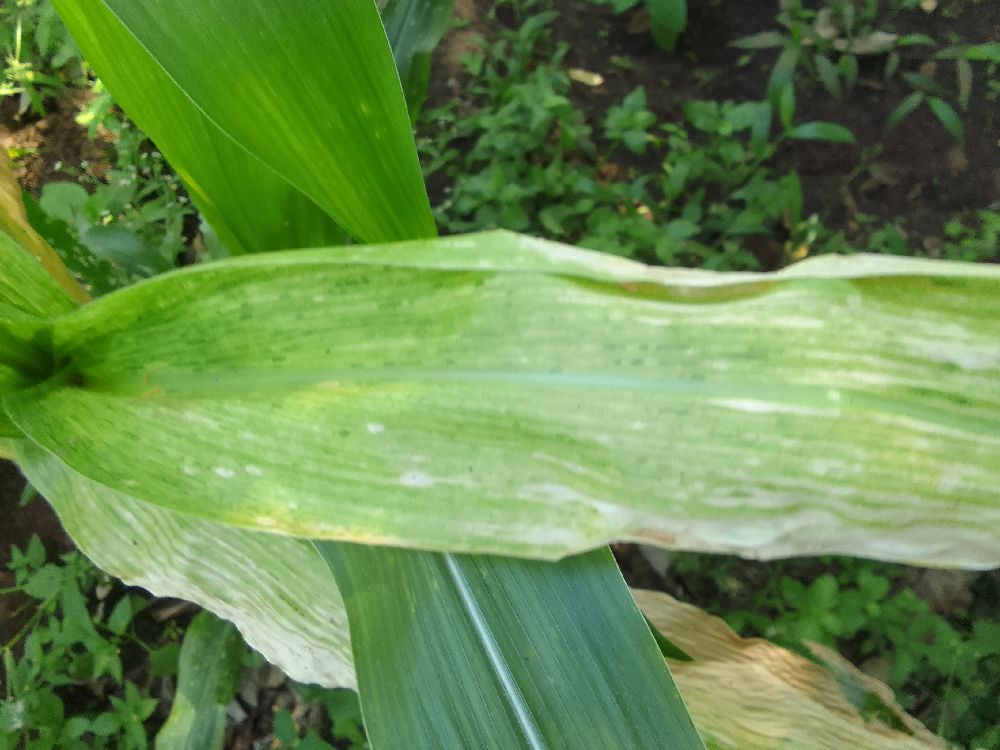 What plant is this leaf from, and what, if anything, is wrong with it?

maize, maize lethal necrosis
